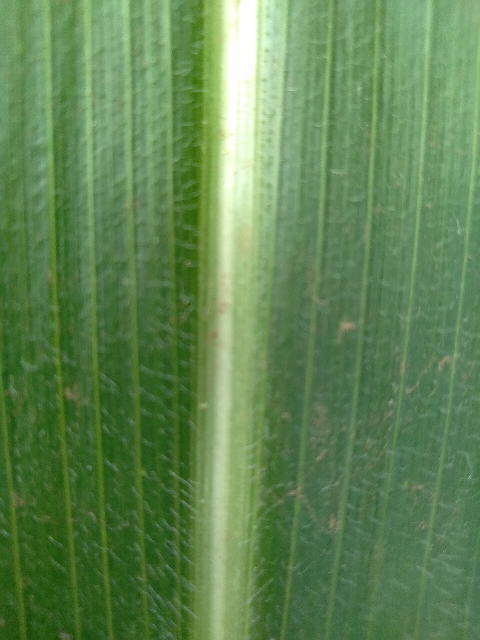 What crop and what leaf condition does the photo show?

maize, healthy
